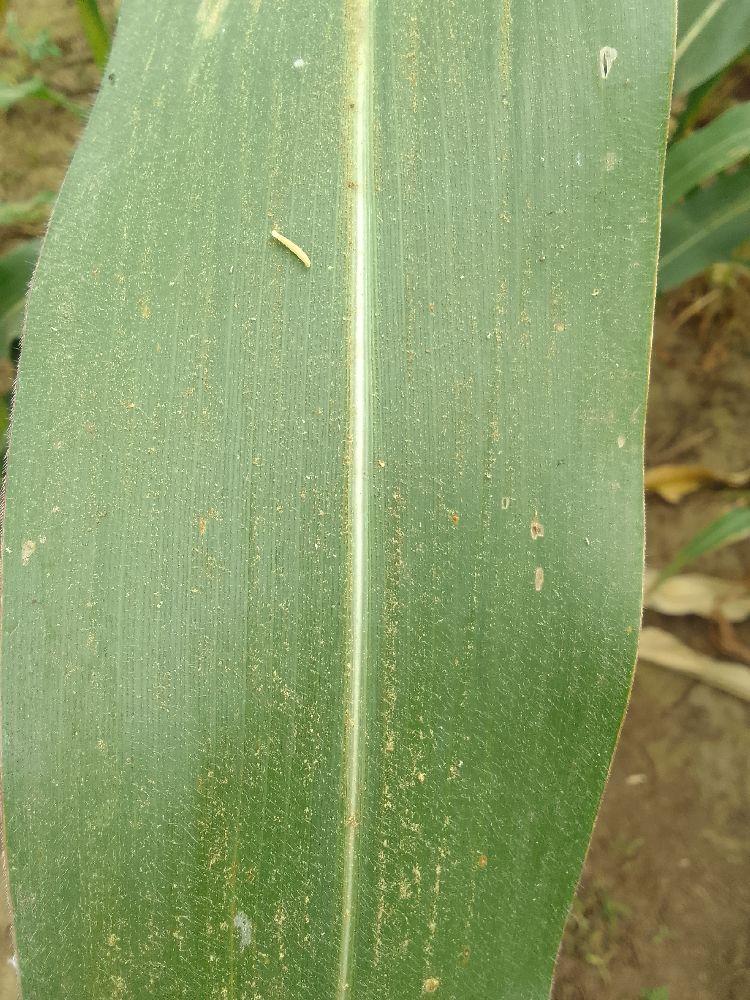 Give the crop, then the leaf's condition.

maize, healthy
